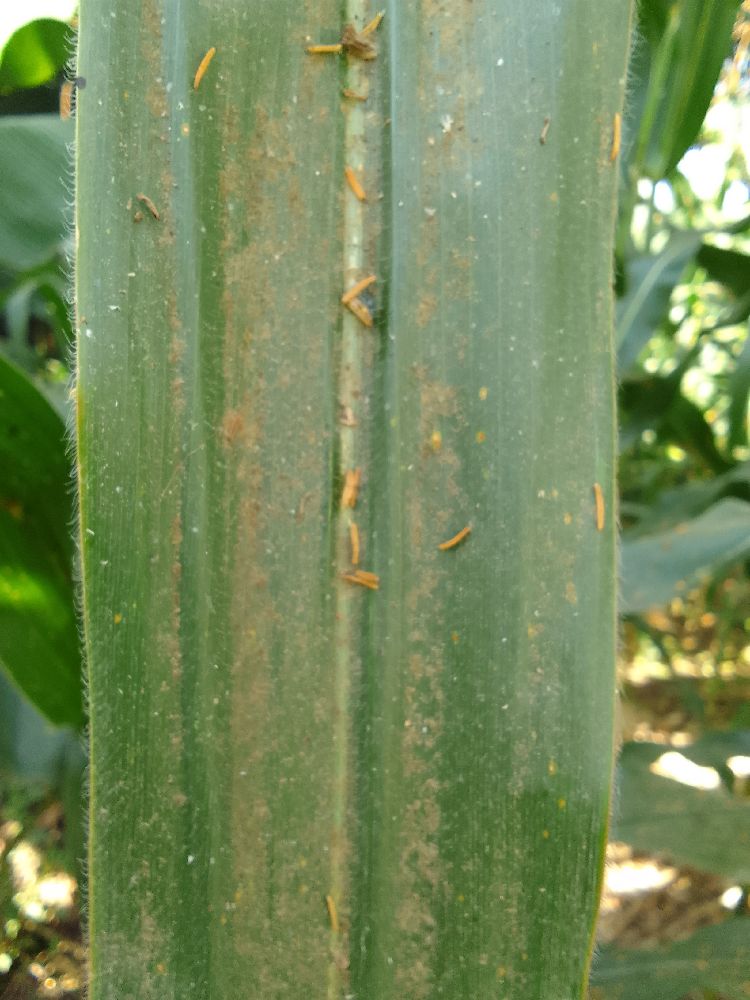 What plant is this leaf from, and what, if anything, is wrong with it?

maize, healthy
